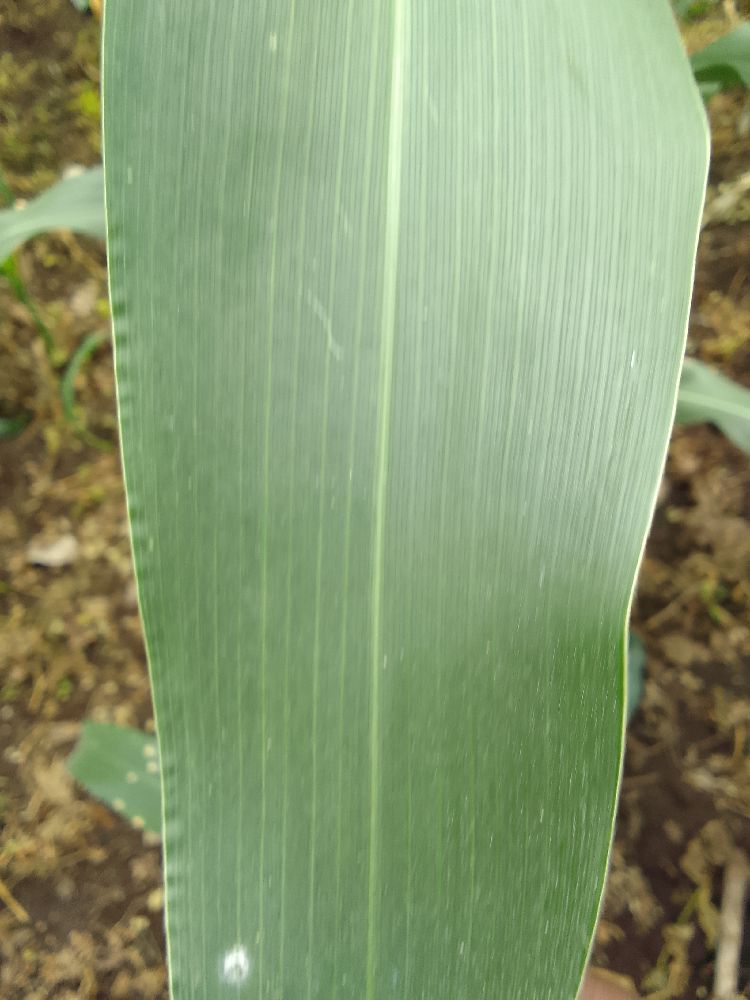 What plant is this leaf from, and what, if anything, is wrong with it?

maize, healthy
